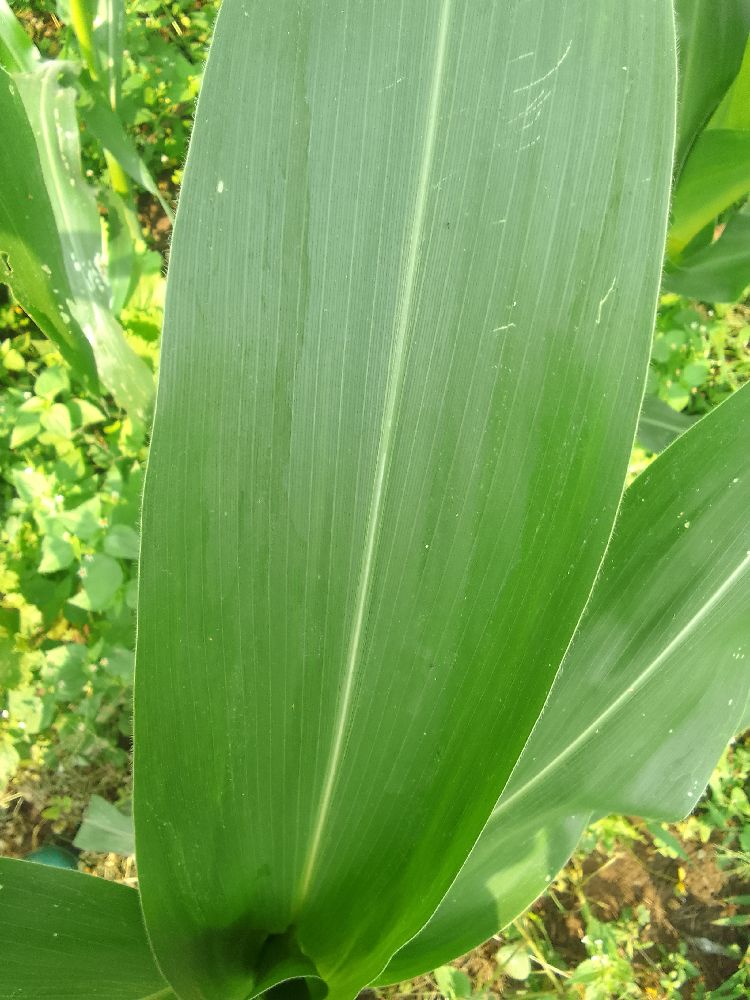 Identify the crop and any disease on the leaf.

maize, healthy
